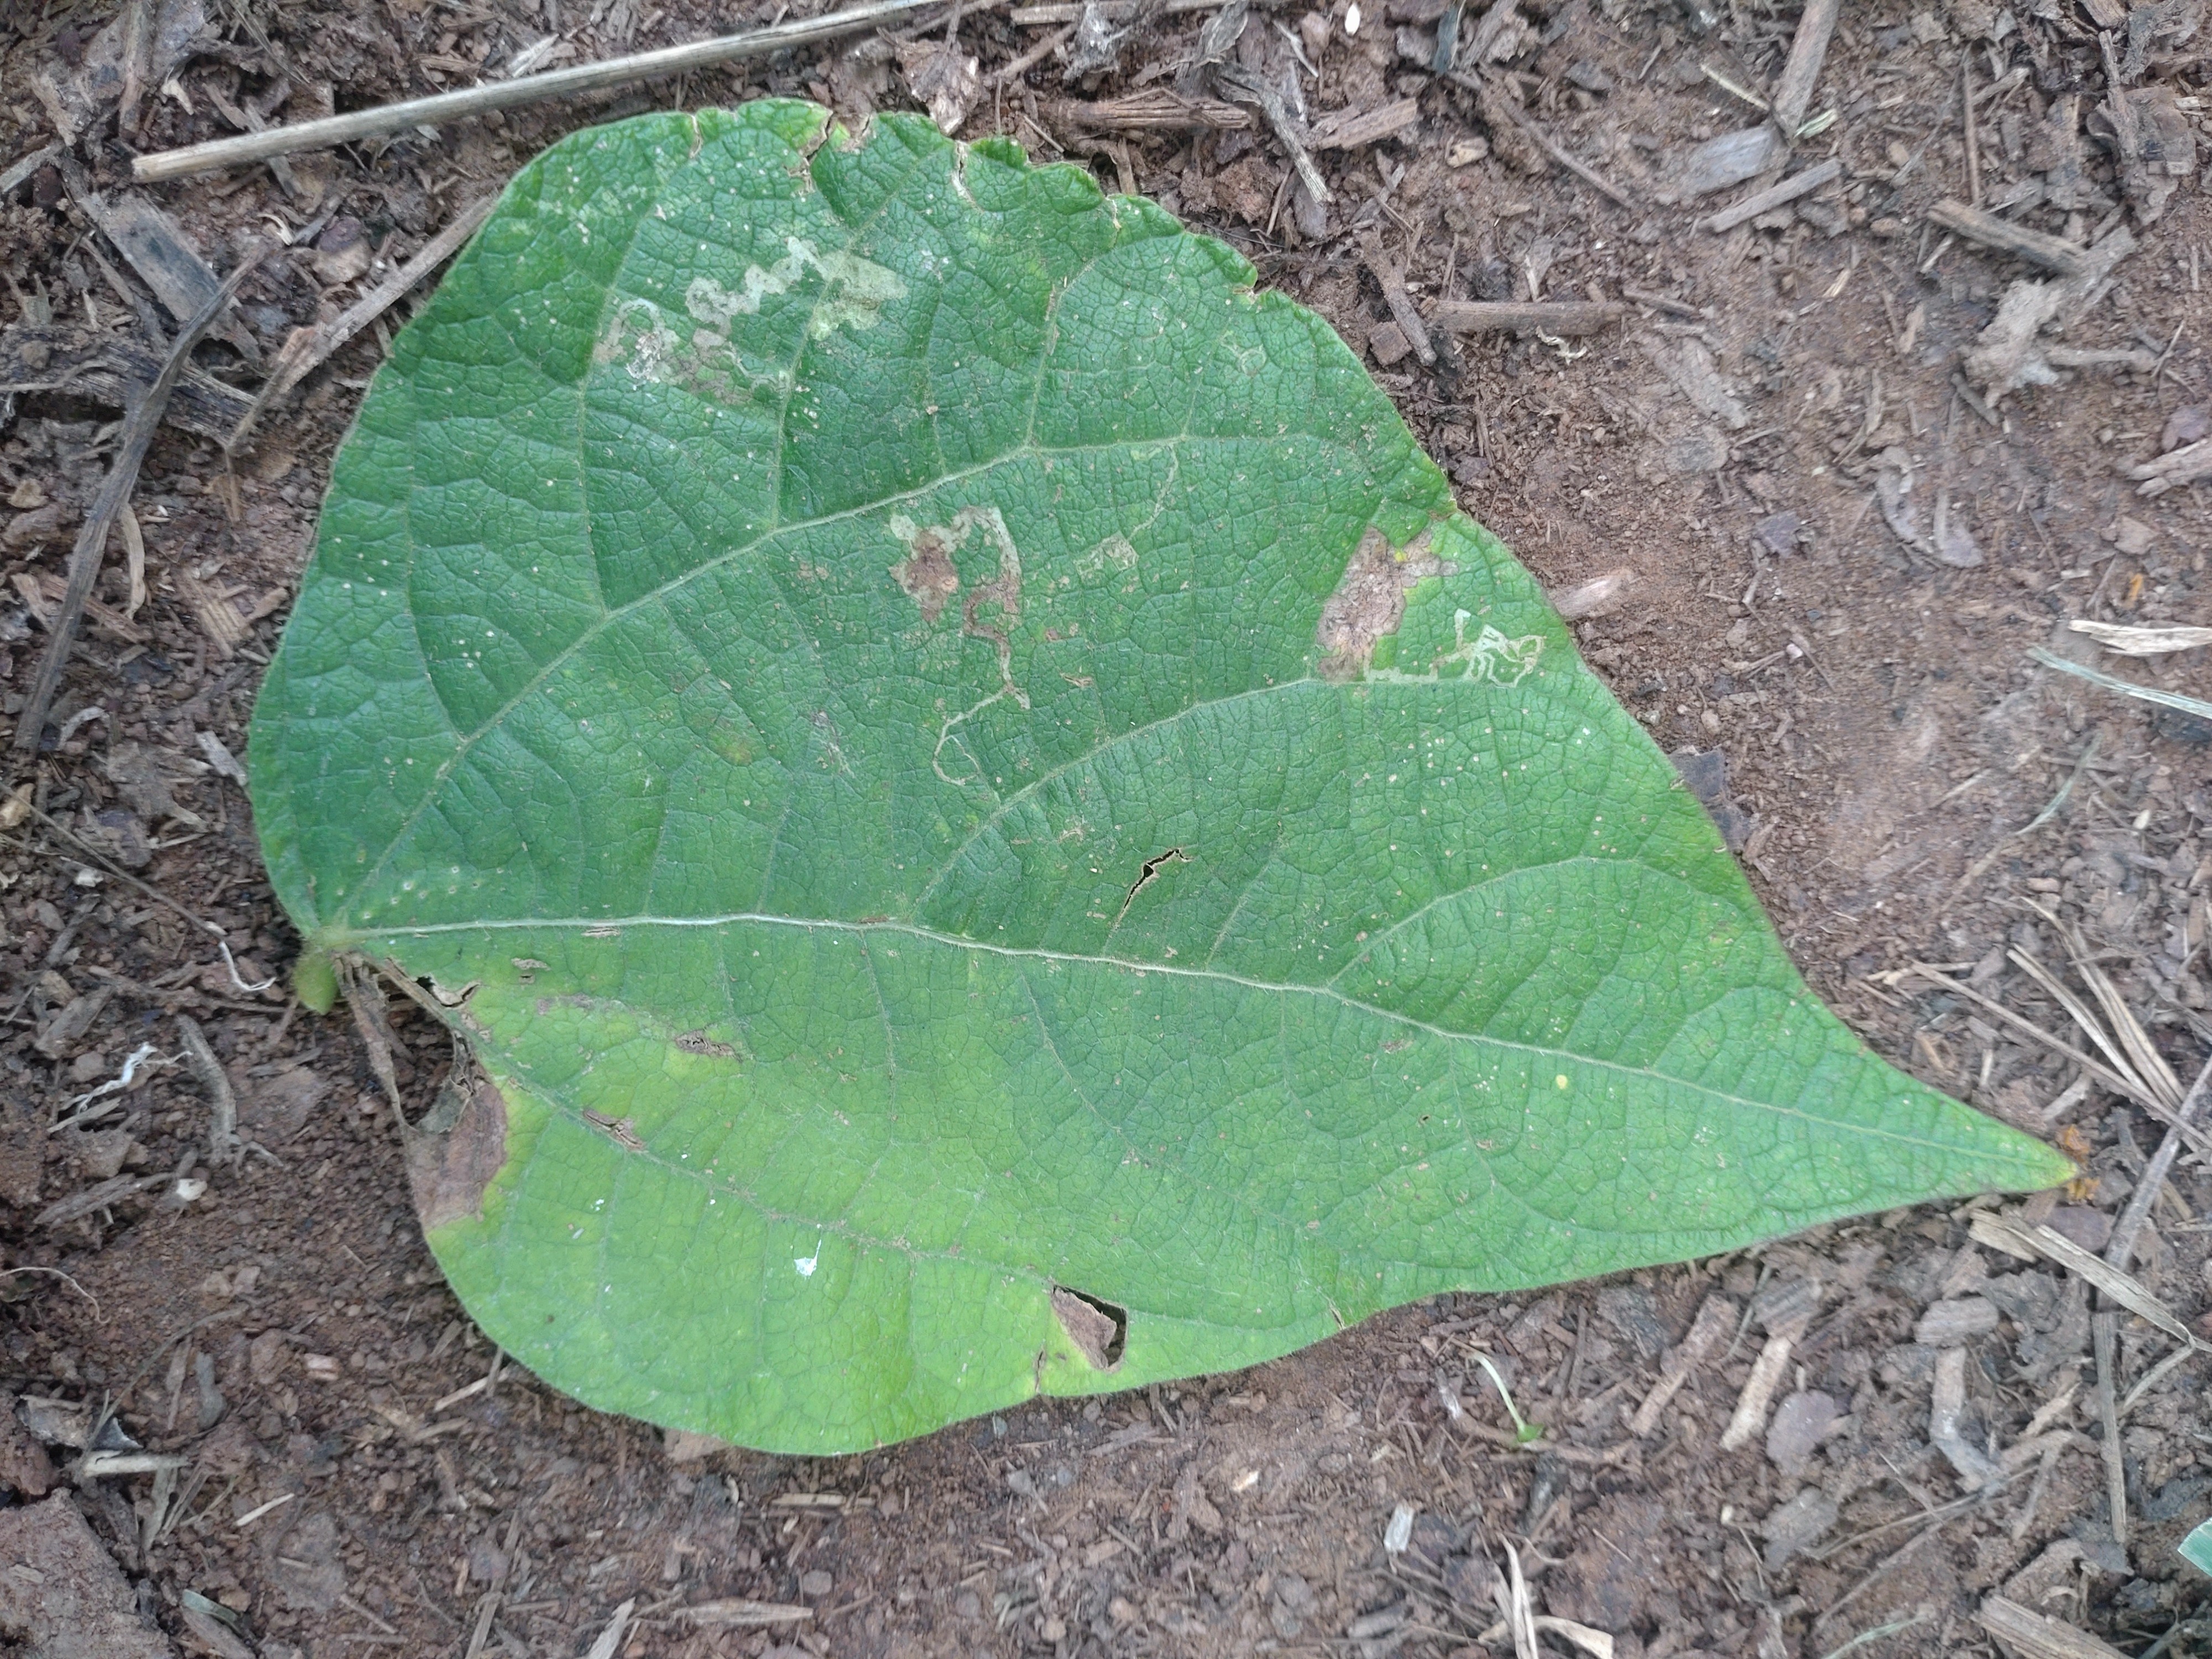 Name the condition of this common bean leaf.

anthracnose
